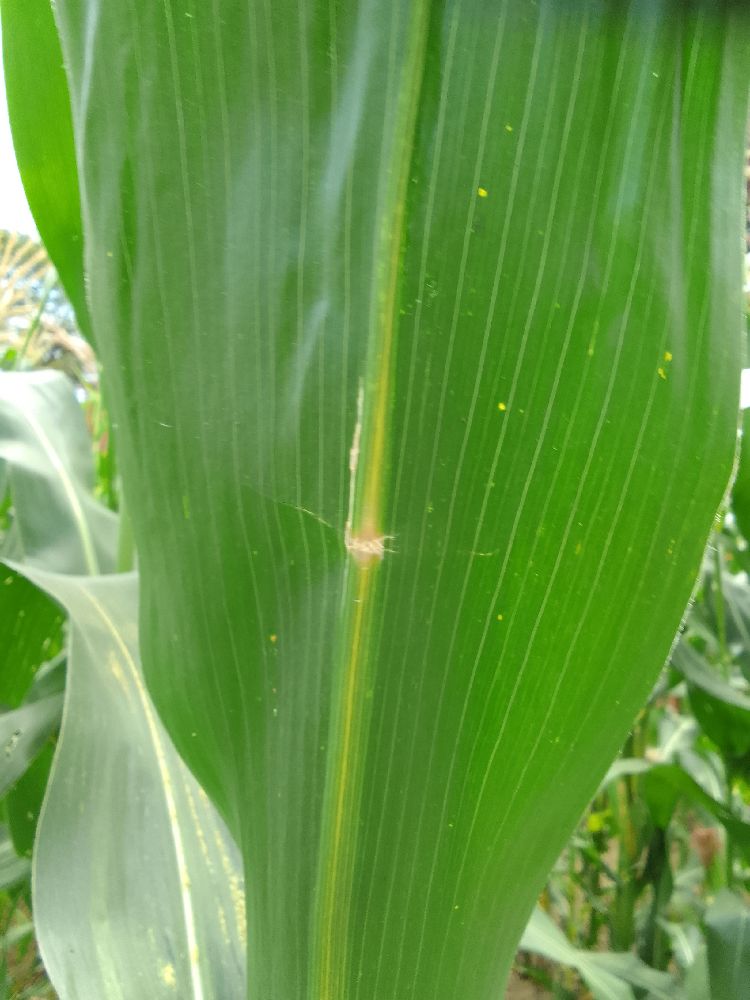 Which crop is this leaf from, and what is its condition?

maize, healthy
